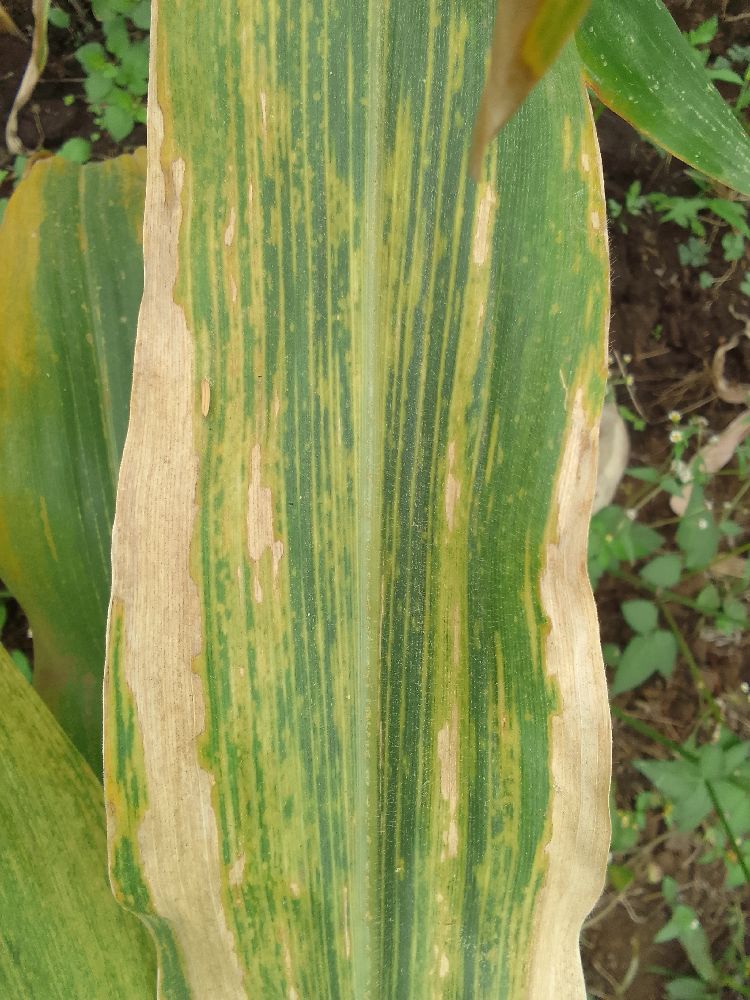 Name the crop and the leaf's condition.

maize, maize lethal necrosis
